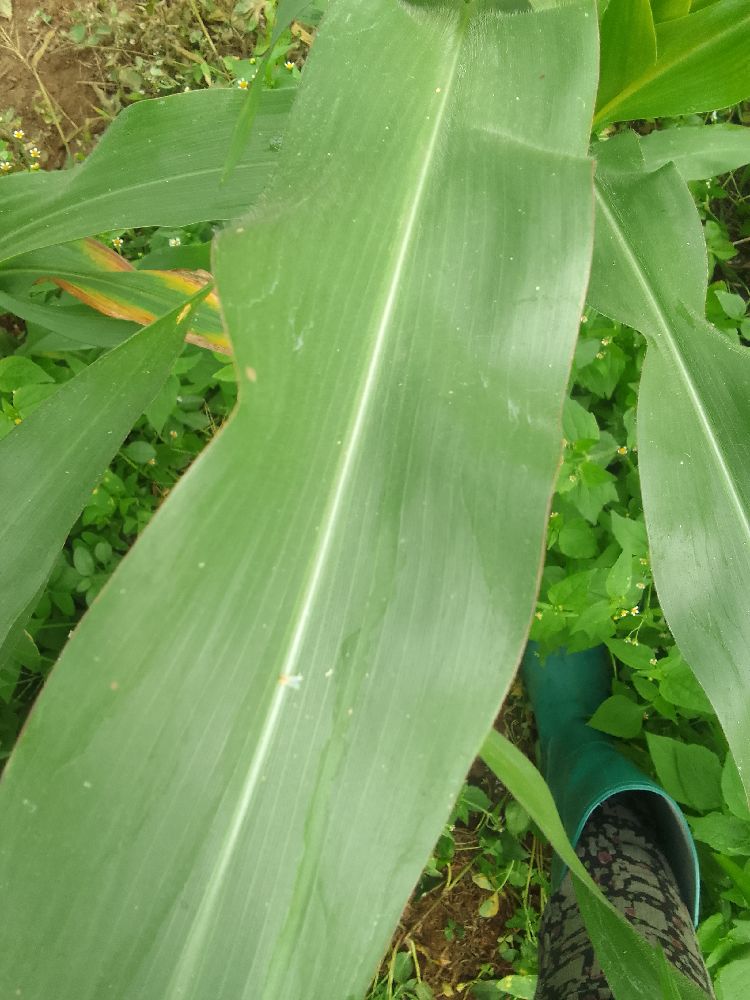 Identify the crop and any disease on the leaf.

maize, healthy
